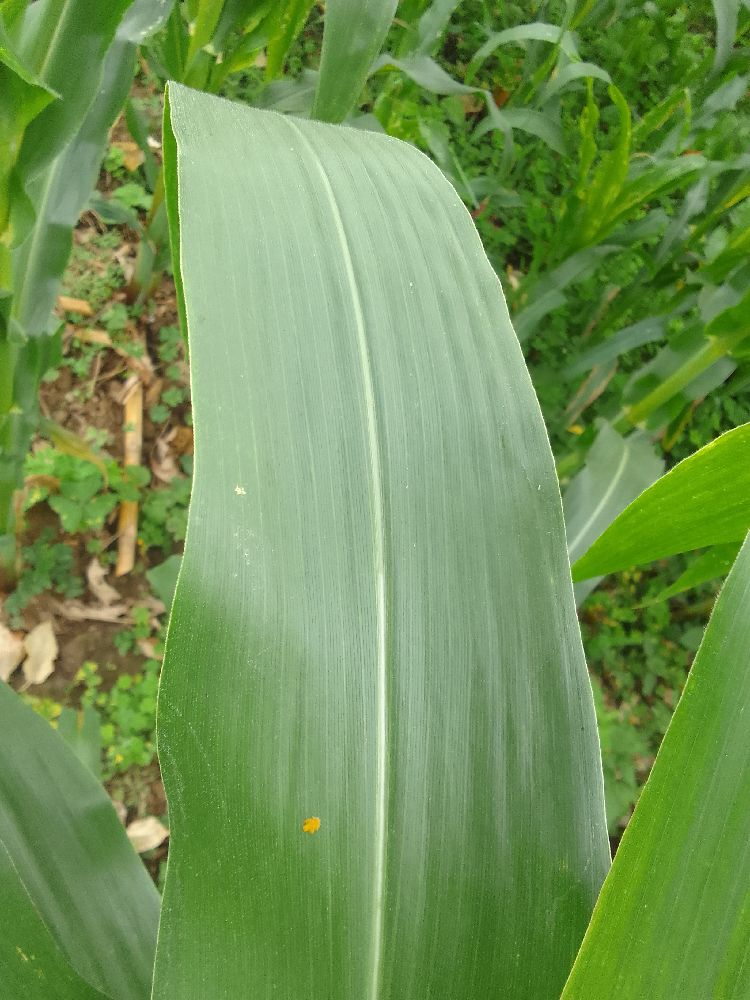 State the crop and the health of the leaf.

maize, healthy
